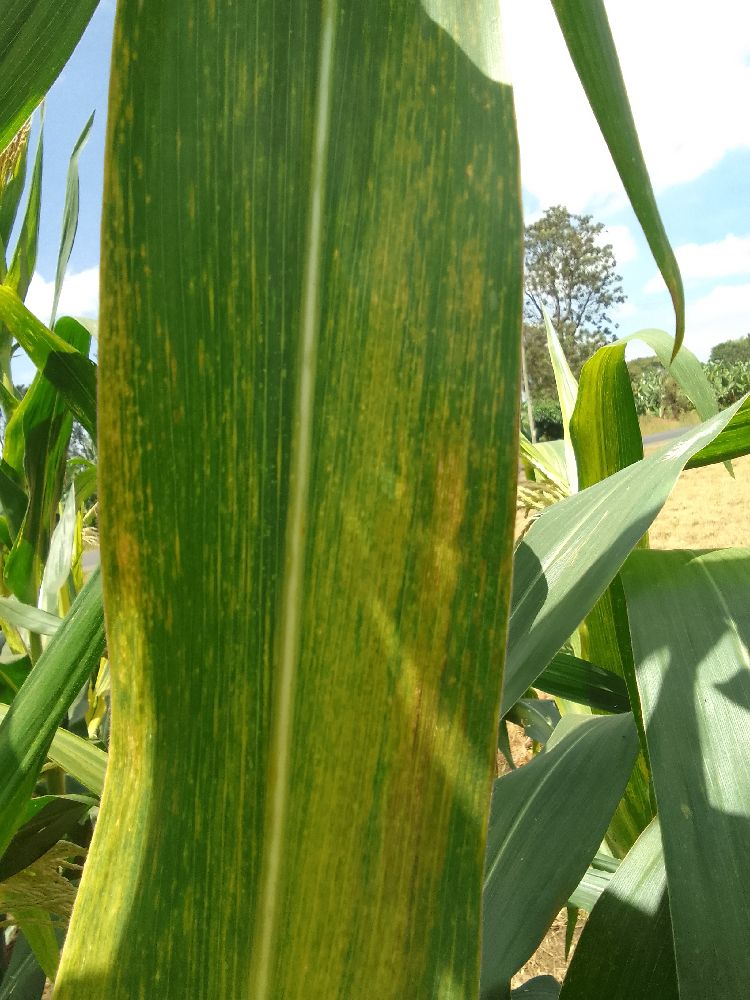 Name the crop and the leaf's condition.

maize, maize lethal necrosis
